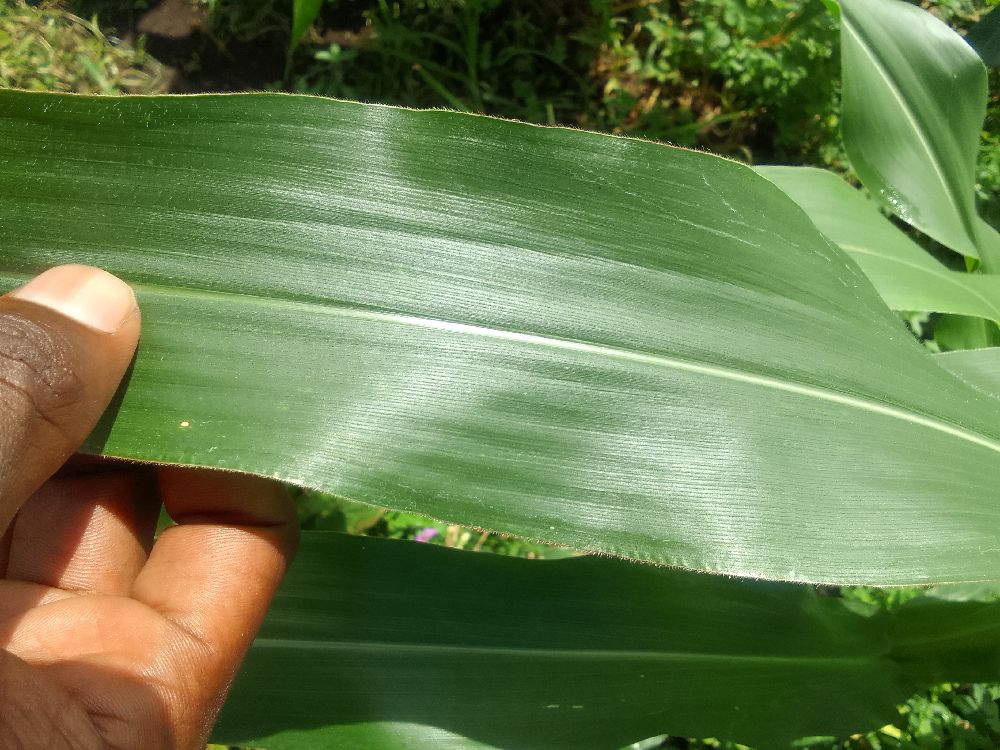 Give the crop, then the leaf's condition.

maize, healthy
